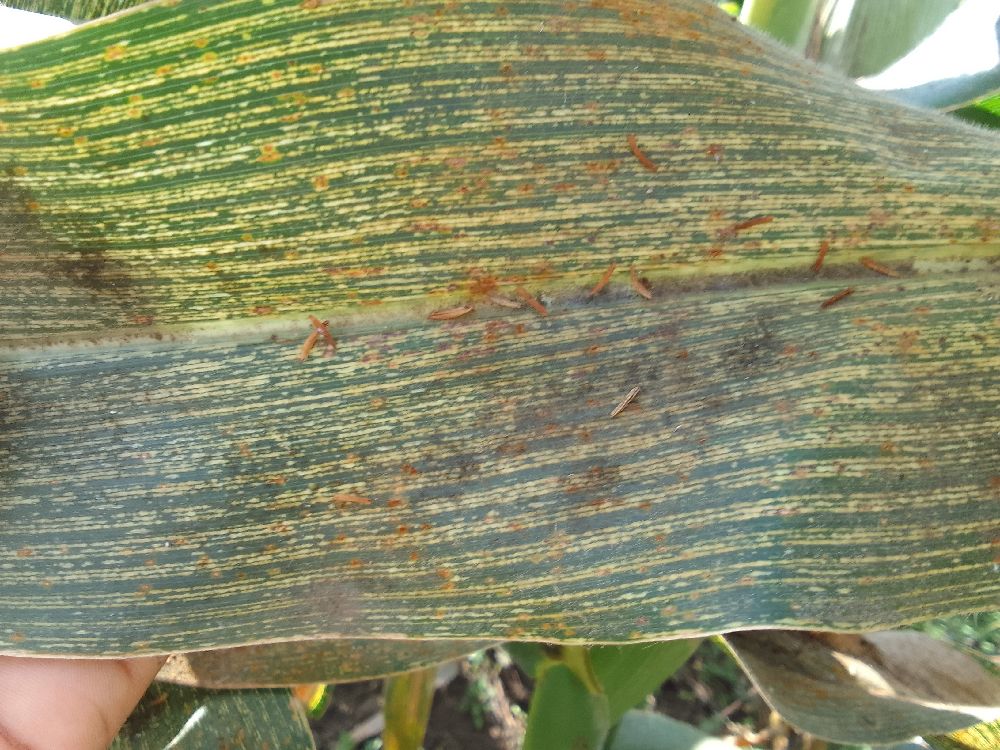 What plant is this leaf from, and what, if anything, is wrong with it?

maize, maize streak virus
